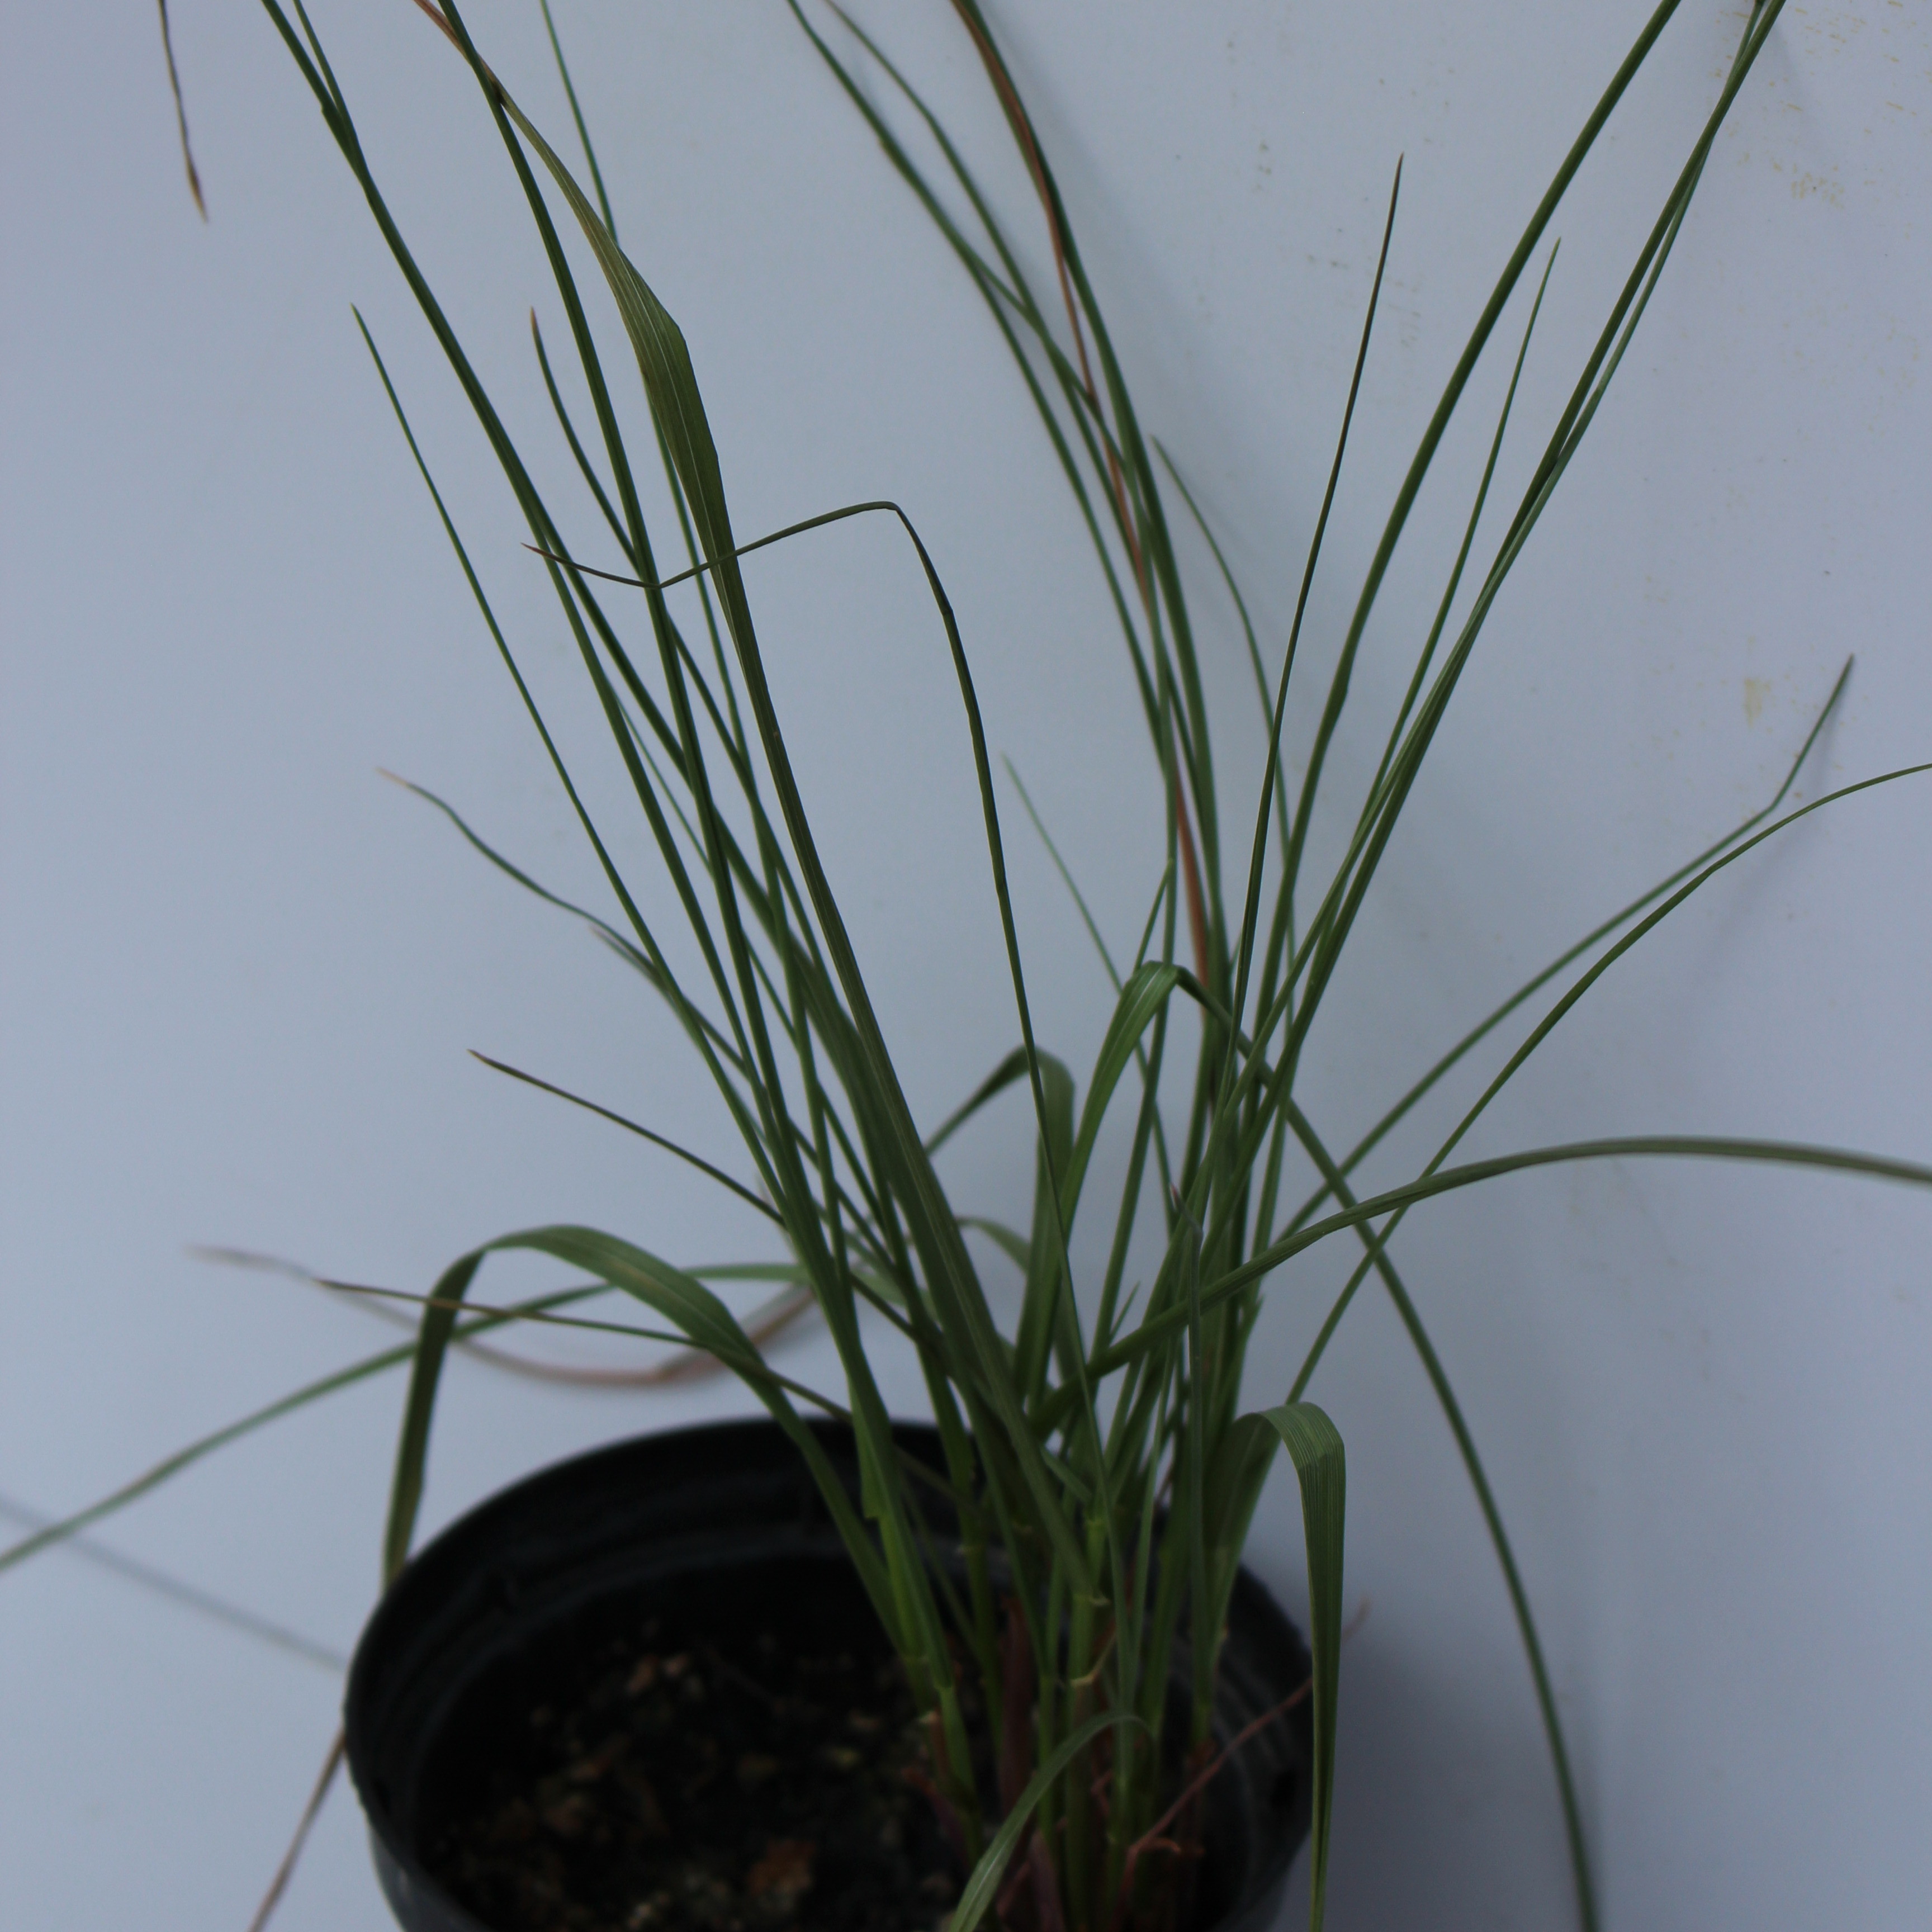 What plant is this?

Lolium multiflorum
